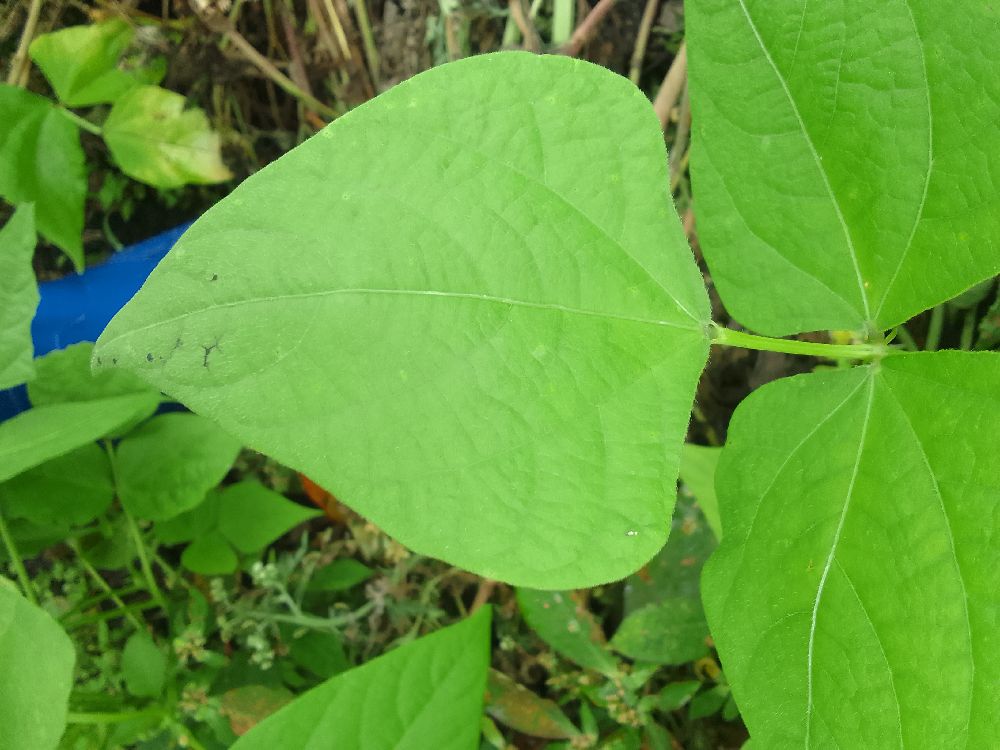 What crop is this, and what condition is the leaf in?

common bean, healthy
